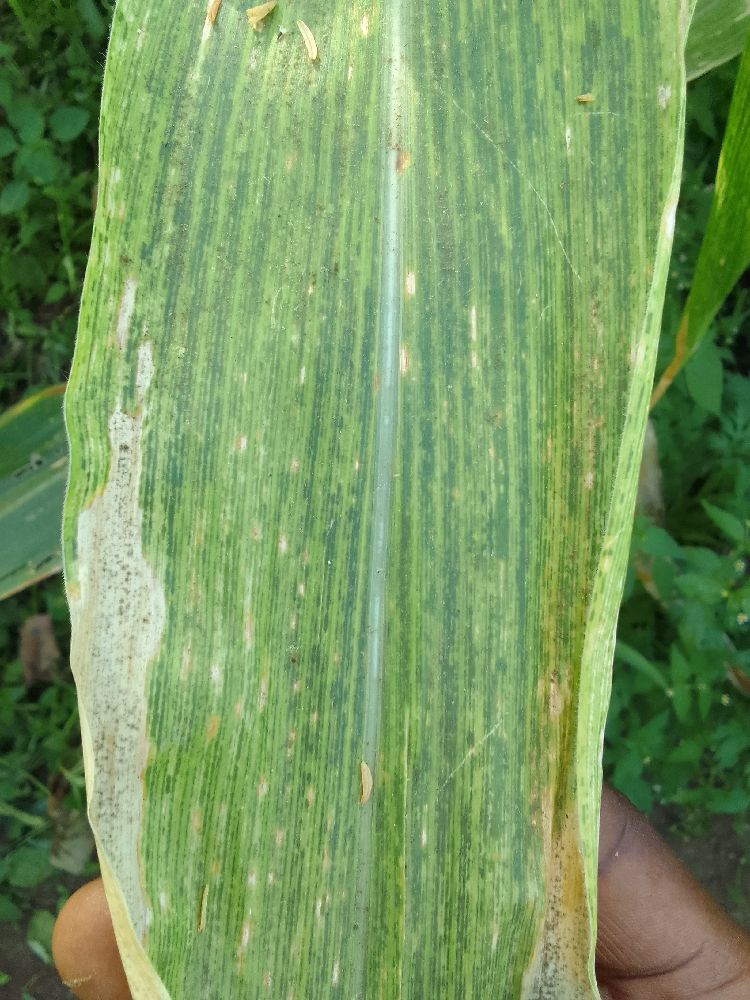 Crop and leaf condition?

maize, maize lethal necrosis
